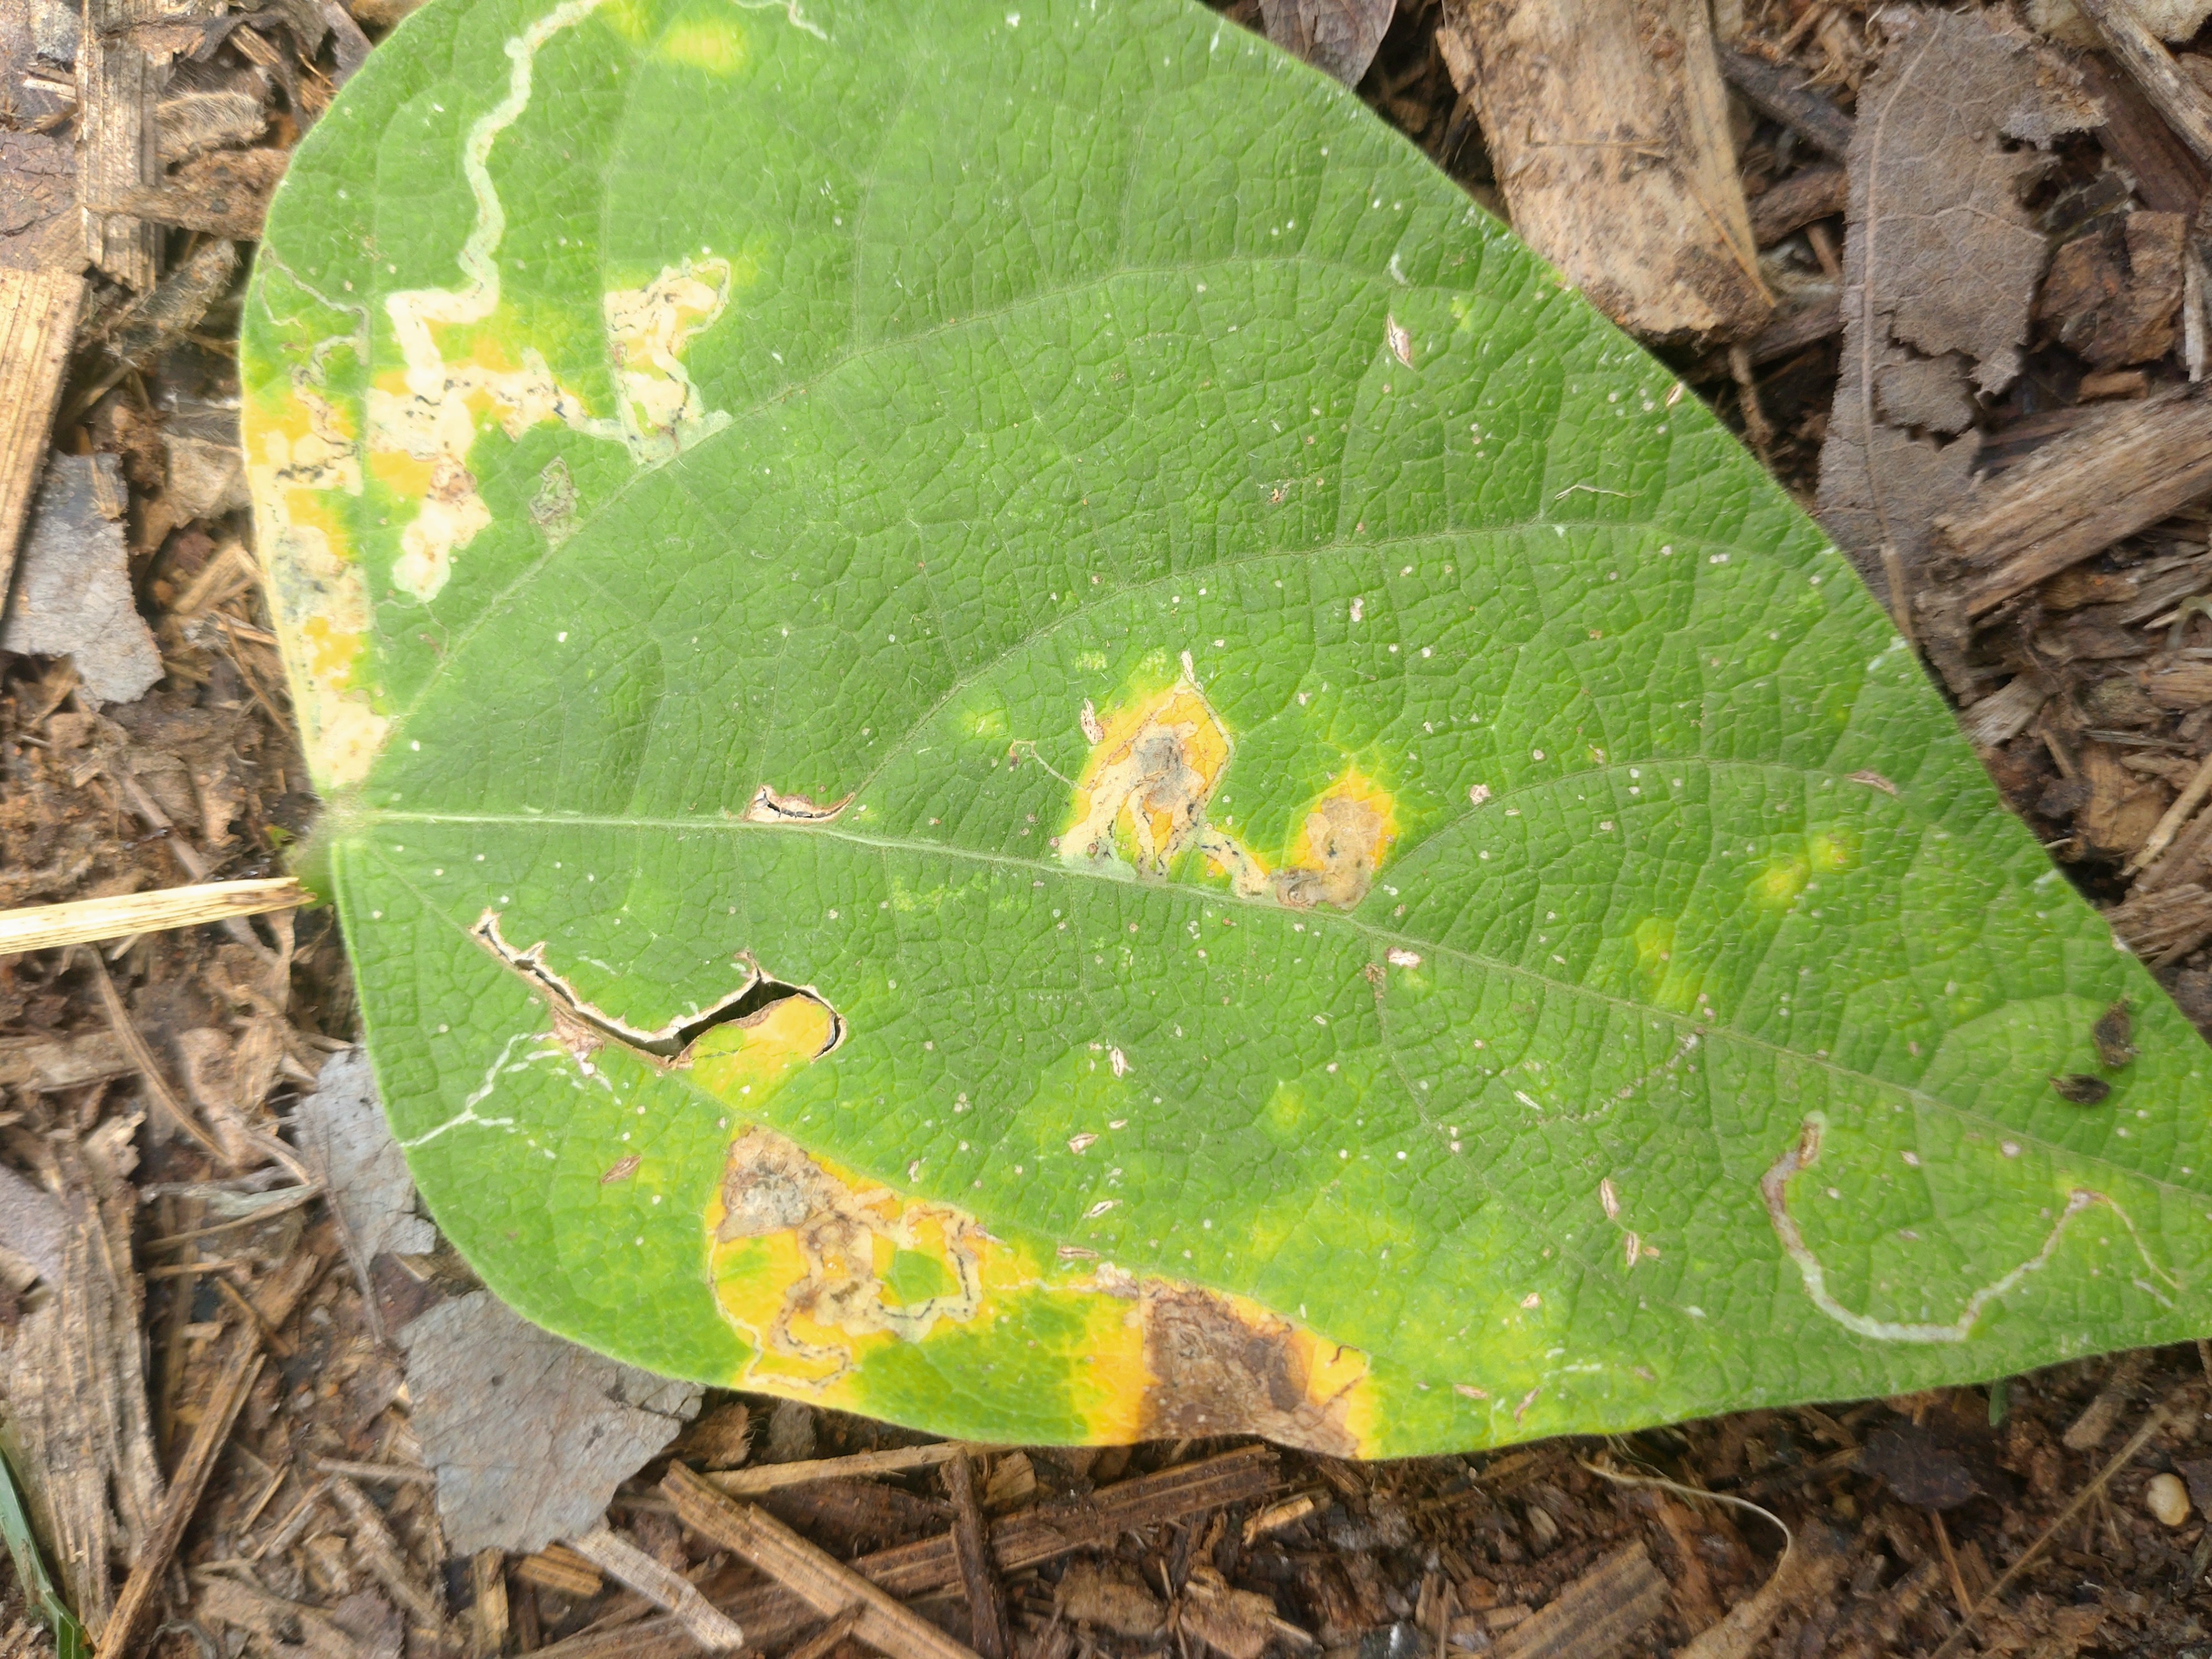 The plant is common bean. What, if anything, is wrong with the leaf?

rust
